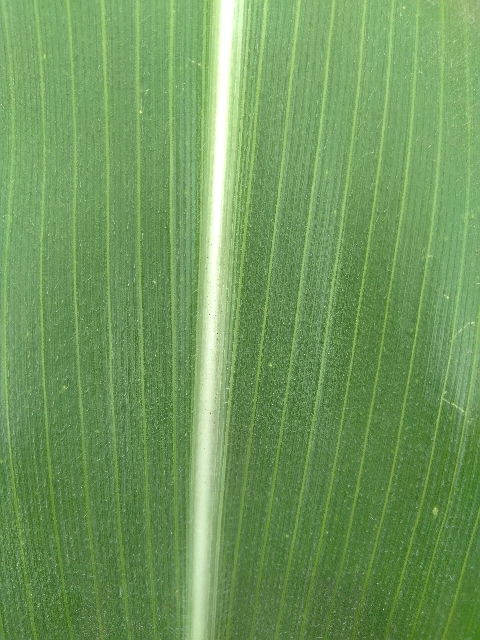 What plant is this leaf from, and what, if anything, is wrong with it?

maize, healthy
